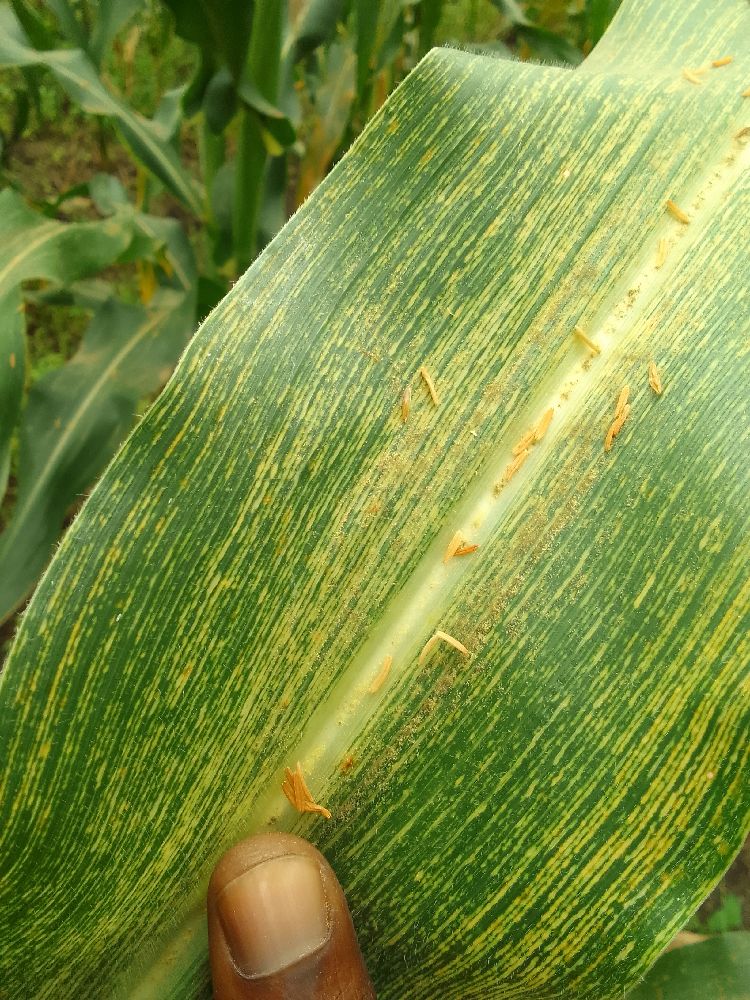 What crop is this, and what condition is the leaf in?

maize, maize streak virus
